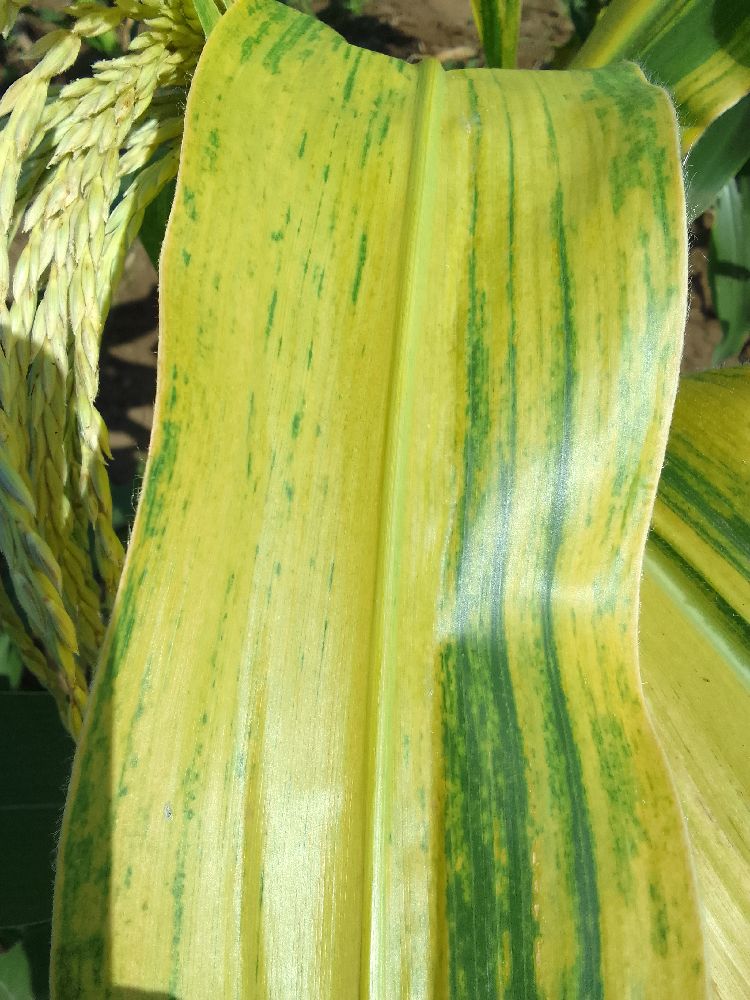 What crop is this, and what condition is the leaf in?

maize, maize lethal necrosis
